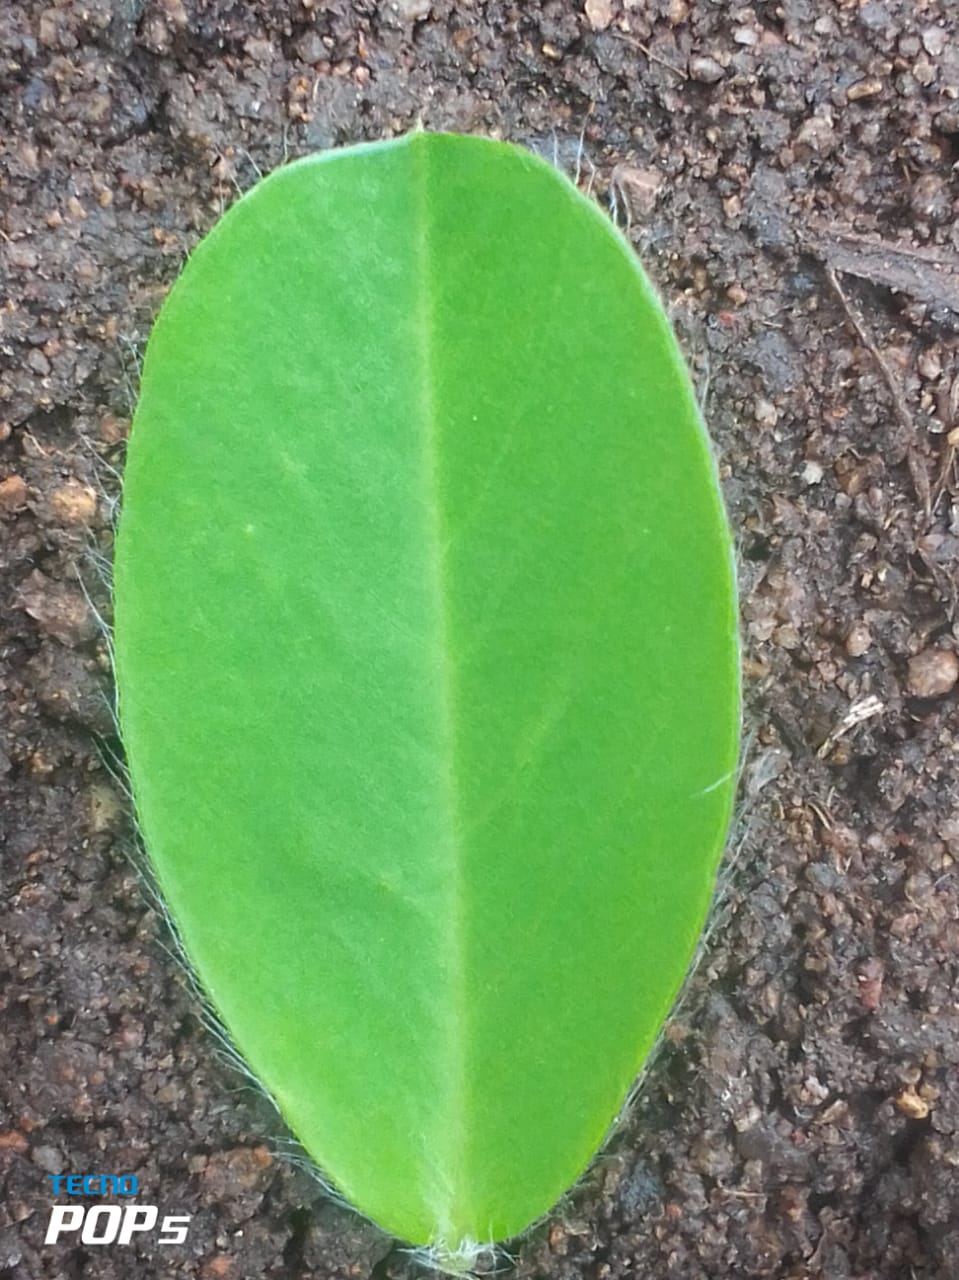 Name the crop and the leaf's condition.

peanut, healthy leaves
